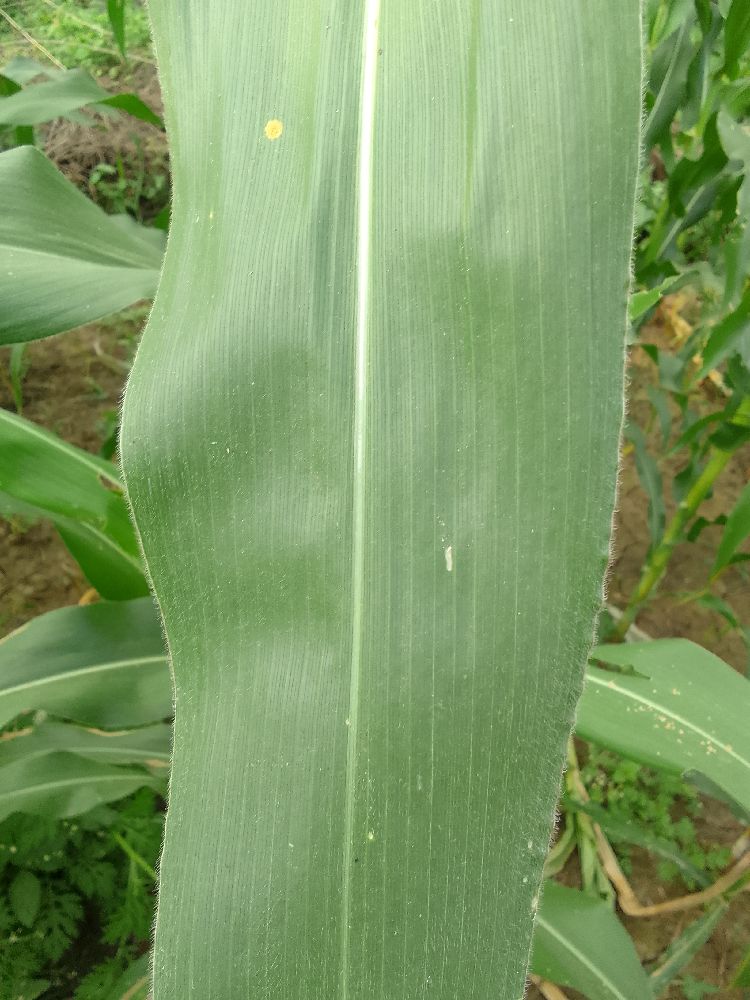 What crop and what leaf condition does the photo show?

maize, healthy
